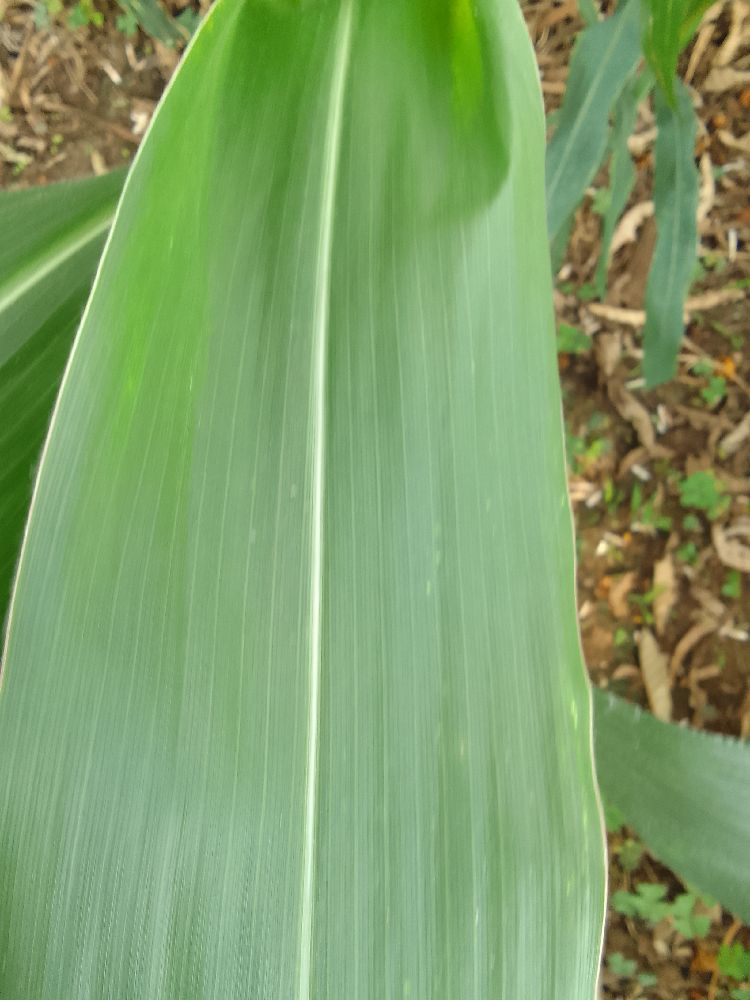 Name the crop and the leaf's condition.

maize, healthy
